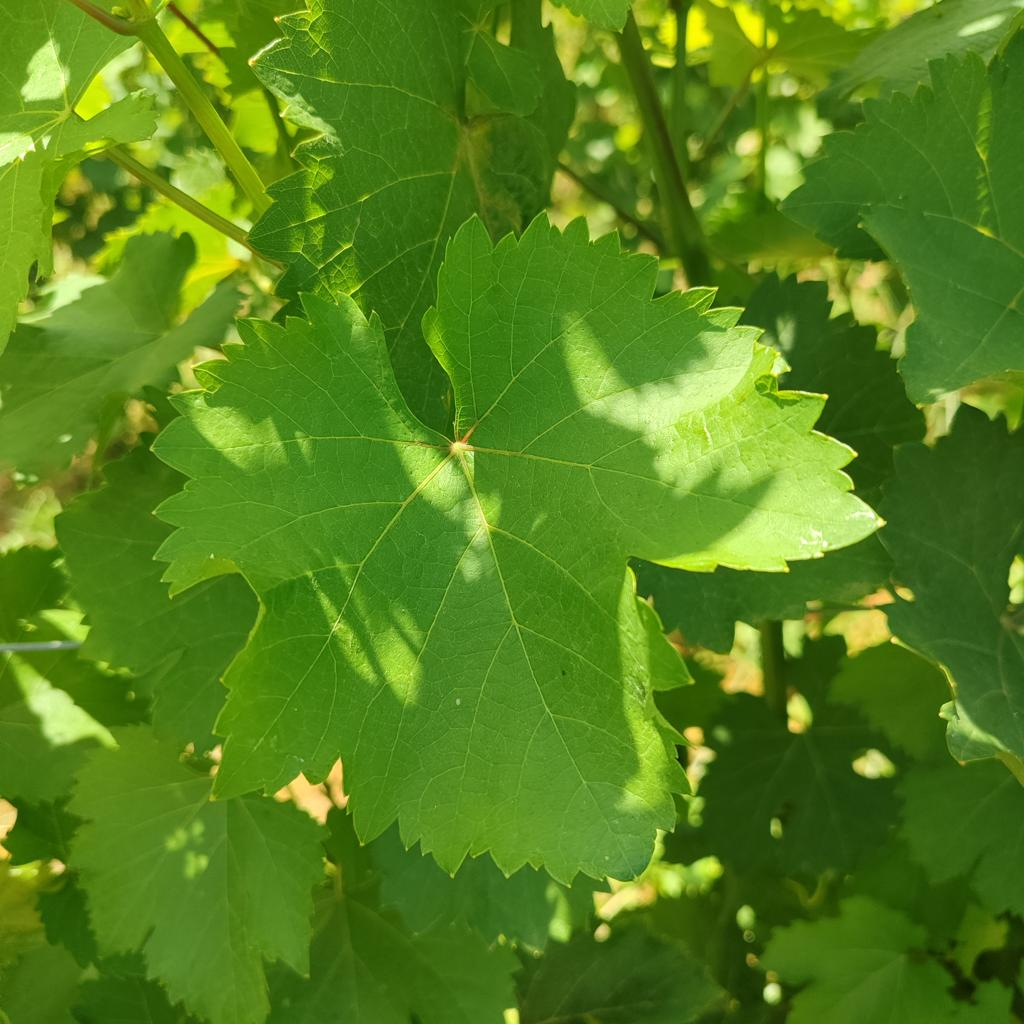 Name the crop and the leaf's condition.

grapevine, healthy
